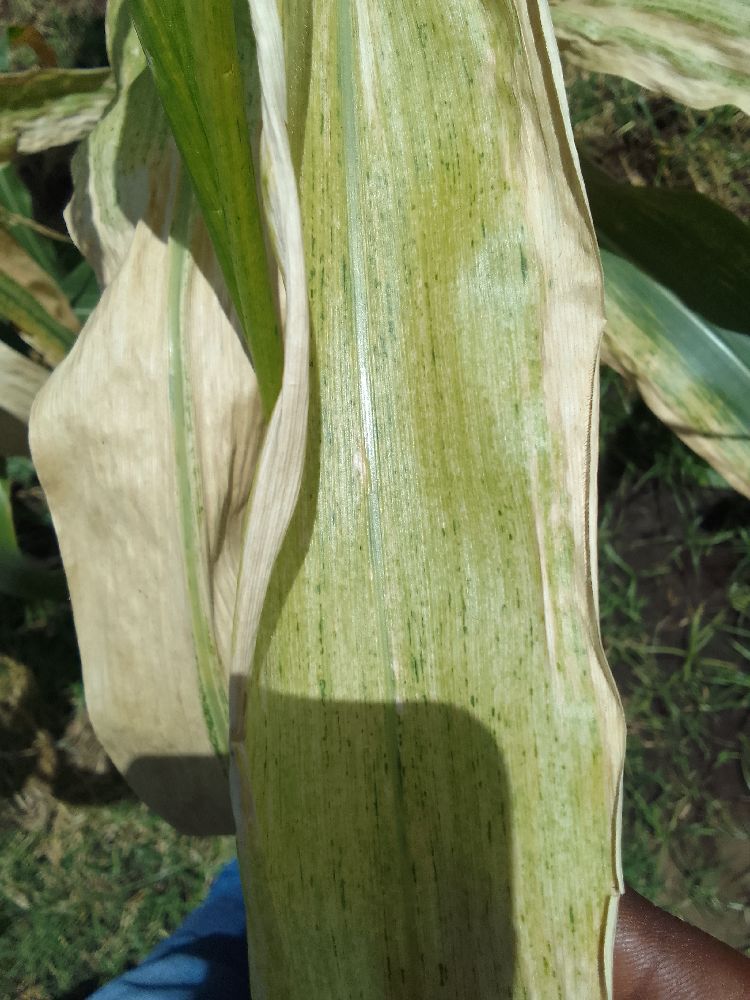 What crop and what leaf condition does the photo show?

maize, maize lethal necrosis
